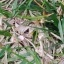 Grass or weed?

grass
